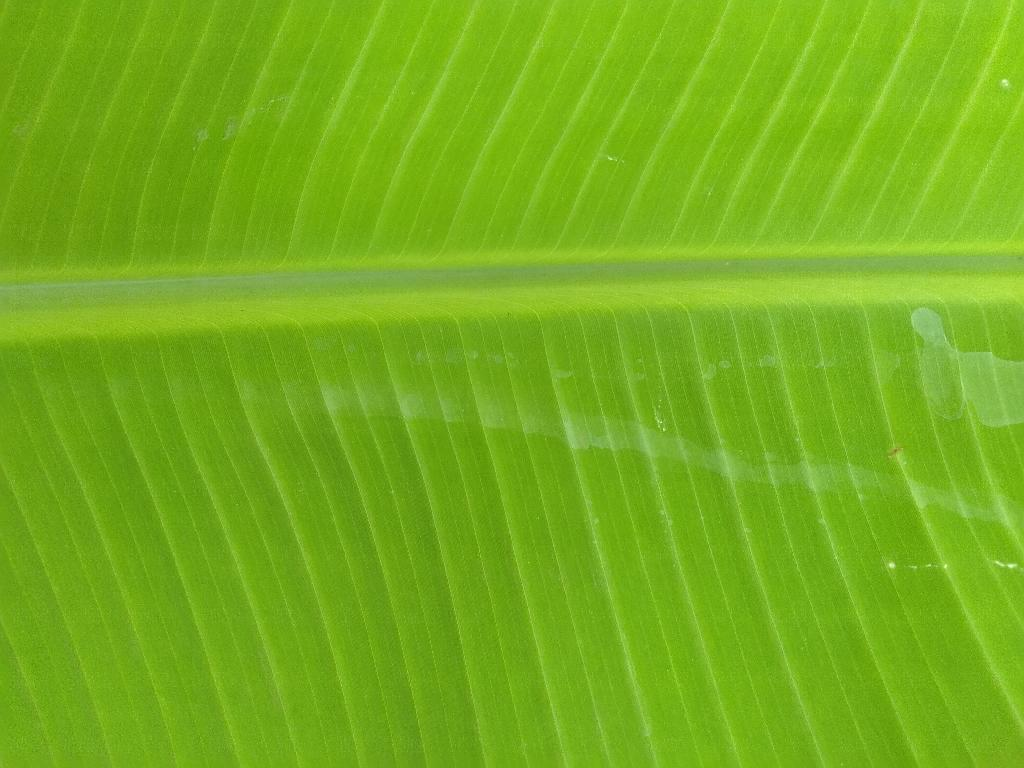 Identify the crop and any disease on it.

banana, healthy
